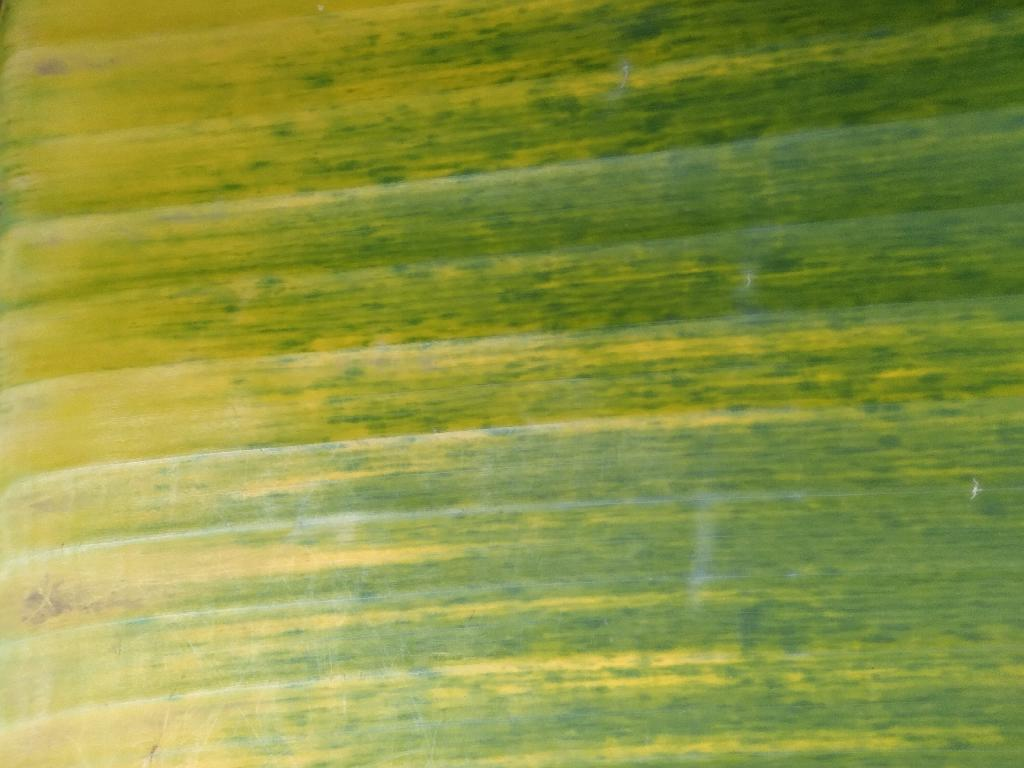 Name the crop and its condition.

banana, fusarium wilt race 1
